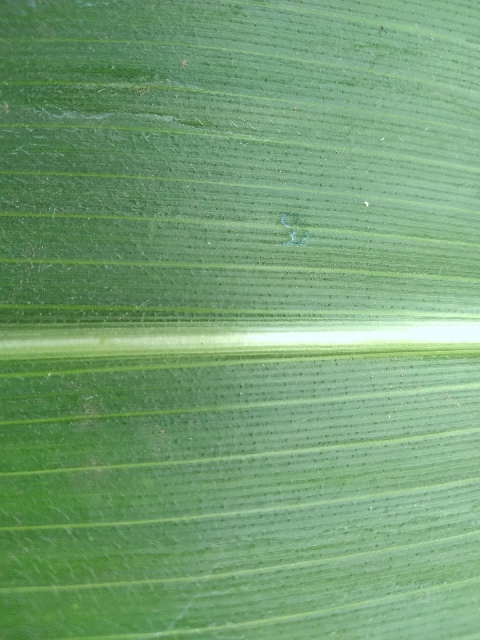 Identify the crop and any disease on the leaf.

maize, healthy
